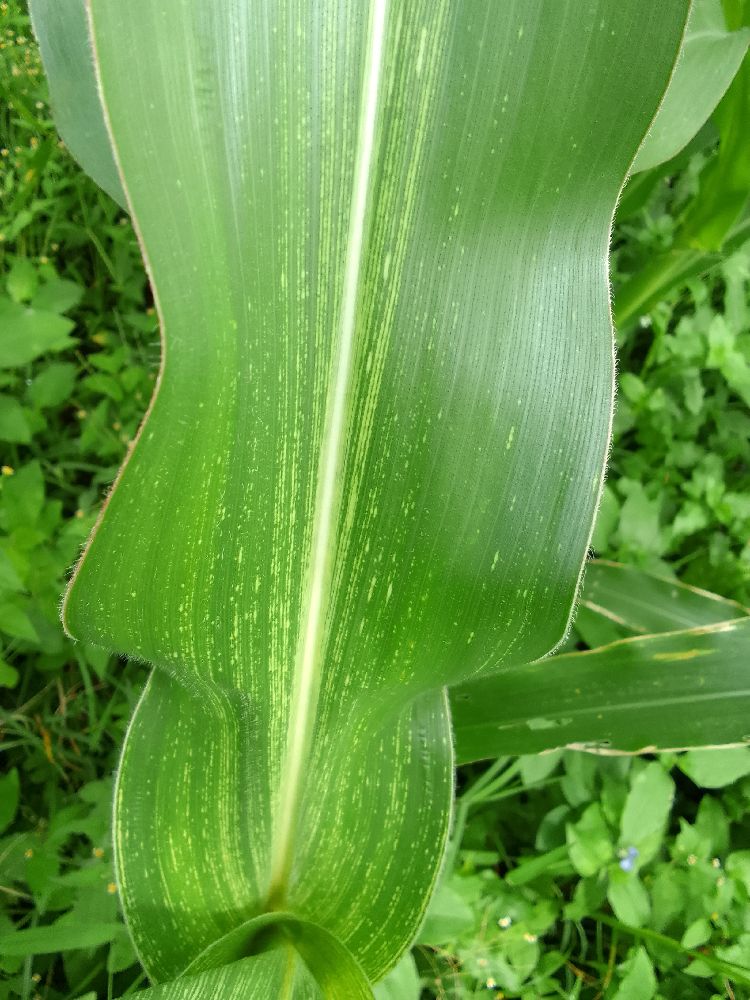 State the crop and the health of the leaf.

maize, maize streak virus
